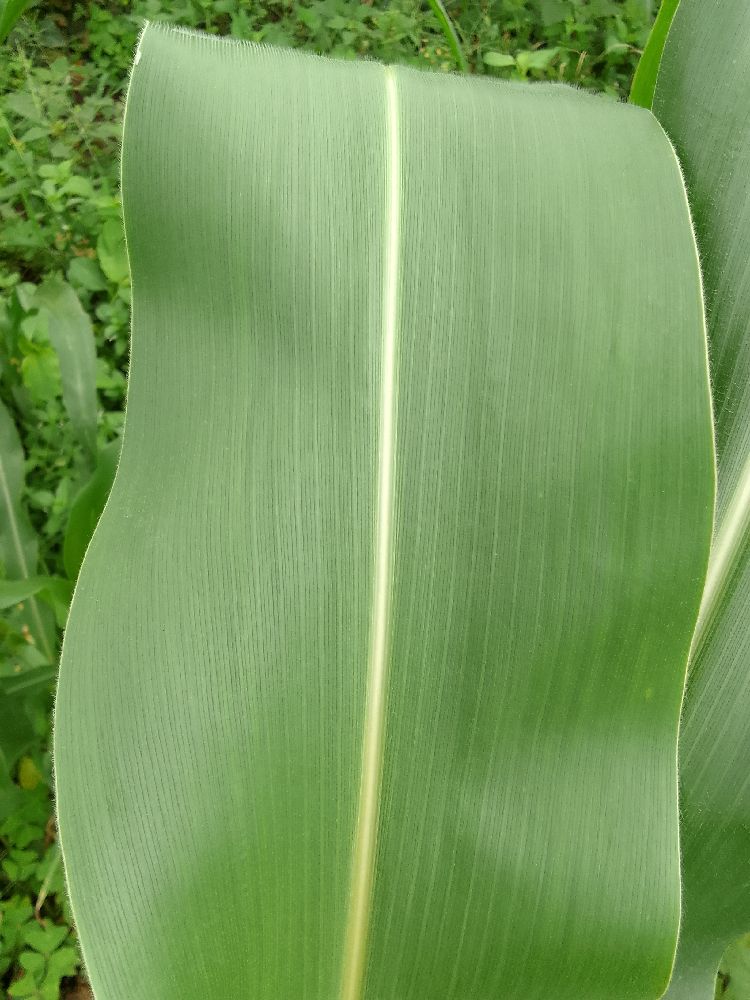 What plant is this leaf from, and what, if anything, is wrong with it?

maize, healthy
